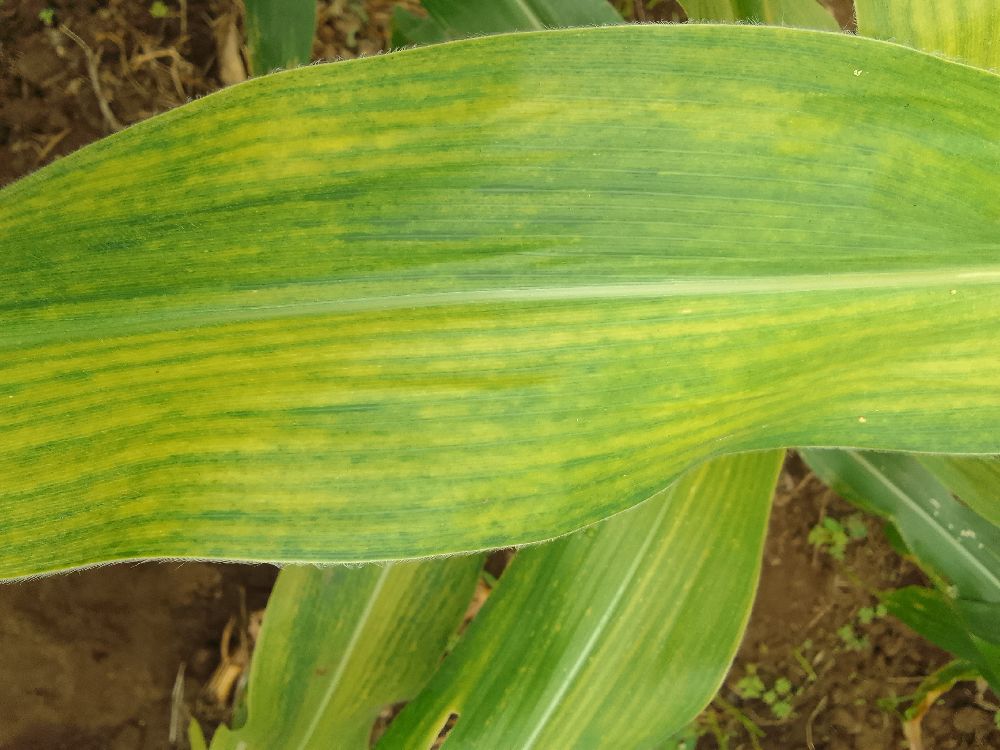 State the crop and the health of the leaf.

maize, maize lethal necrosis
